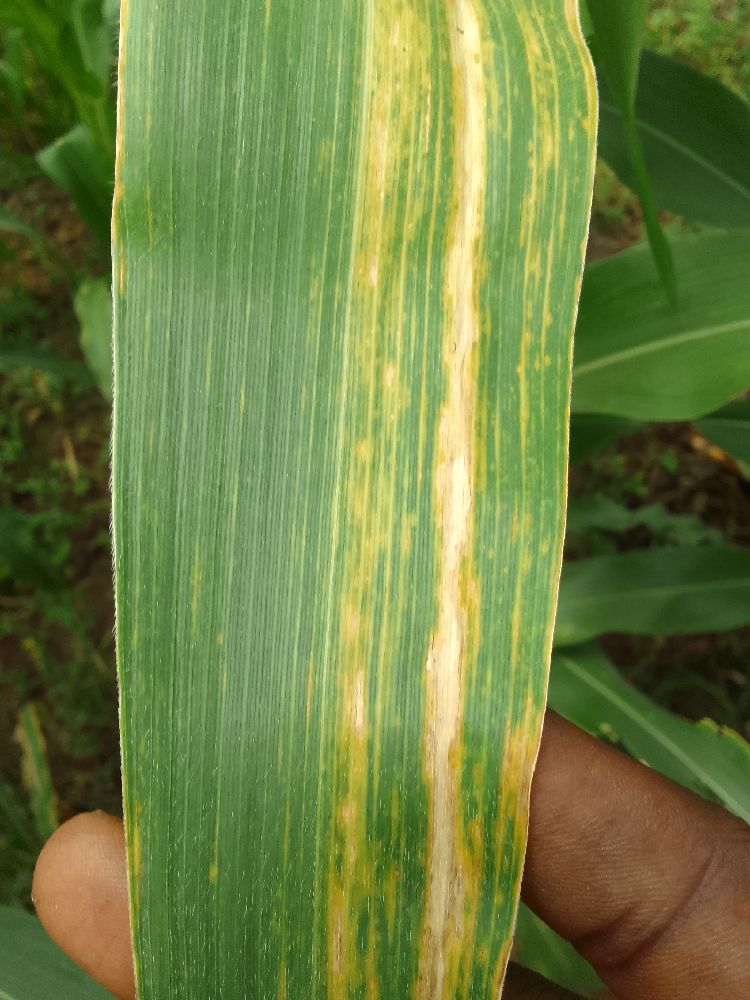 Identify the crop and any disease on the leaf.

maize, maize lethal necrosis
